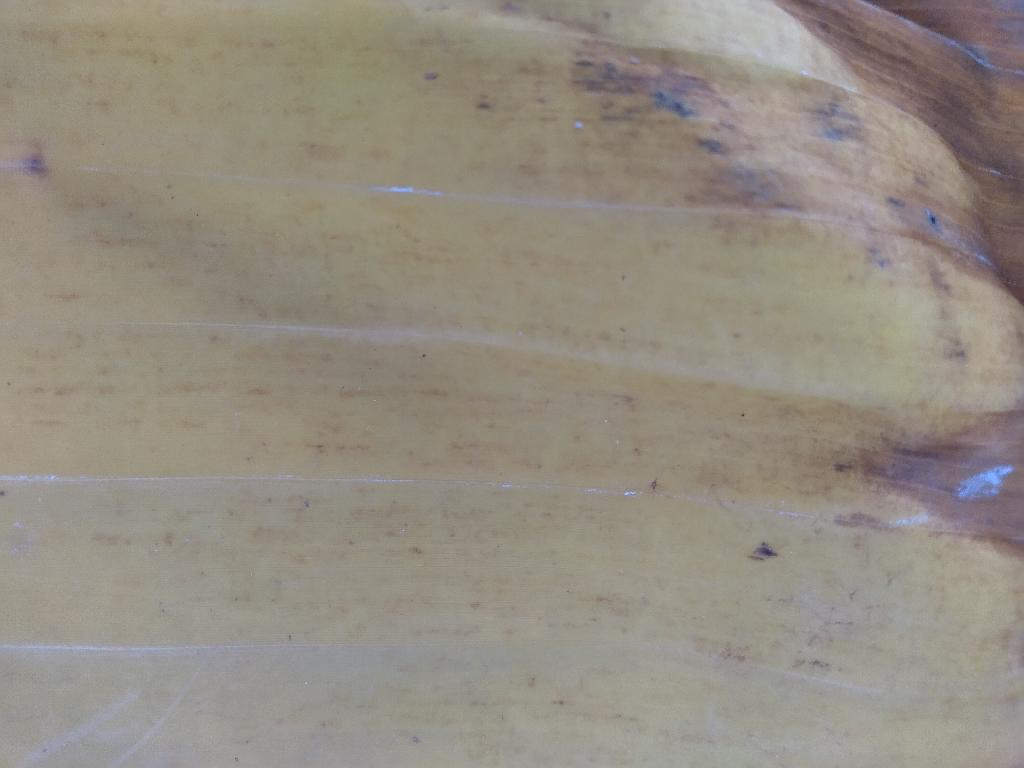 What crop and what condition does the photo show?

banana, fusarium wilt race 1
